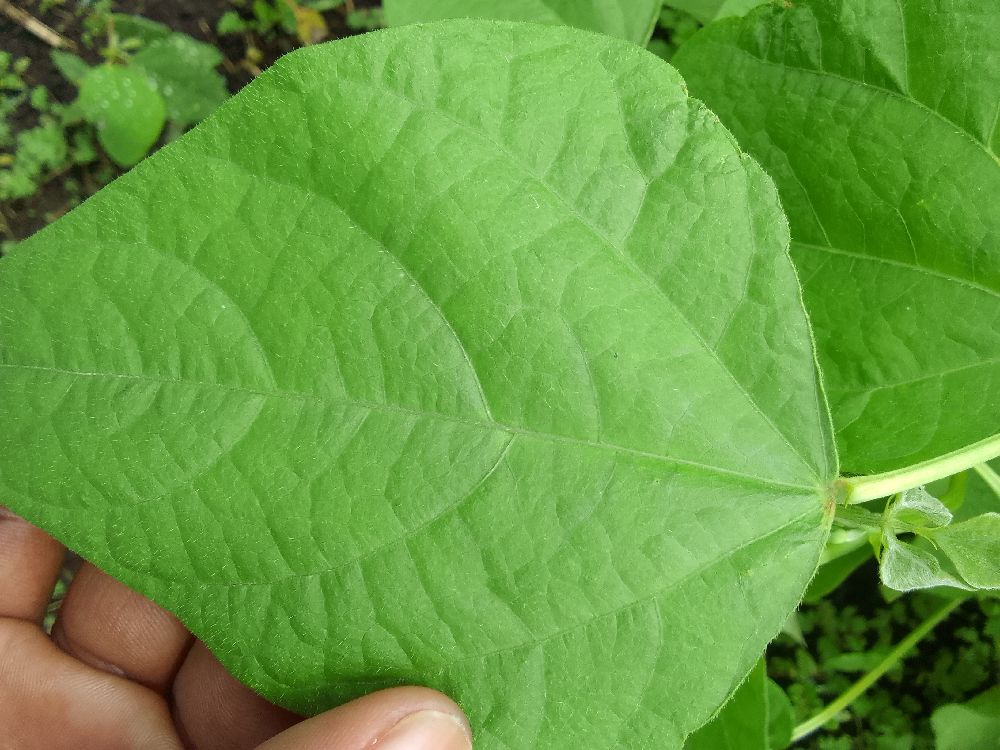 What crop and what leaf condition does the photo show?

common bean, healthy
